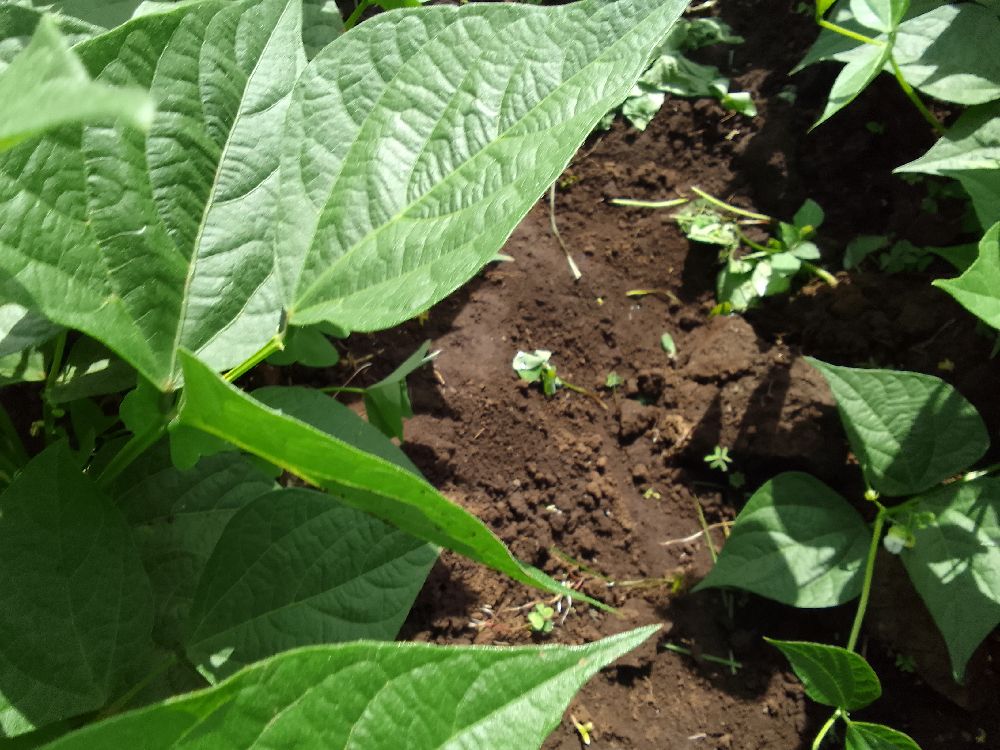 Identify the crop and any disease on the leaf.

common bean, healthy
